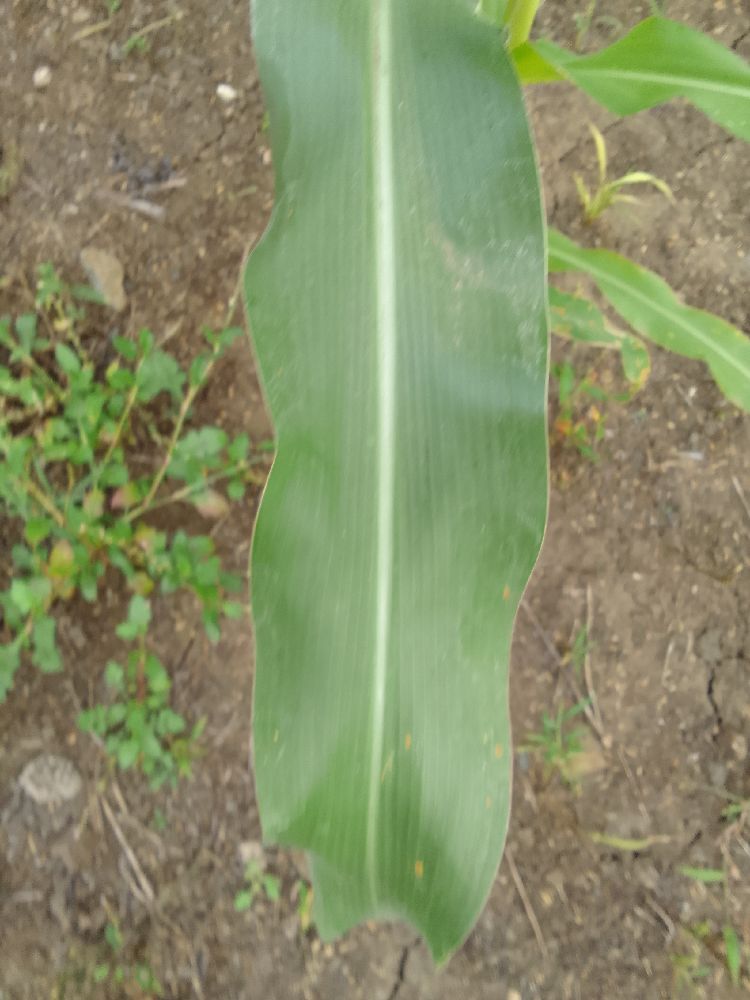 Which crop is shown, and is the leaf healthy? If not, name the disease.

maize, healthy
